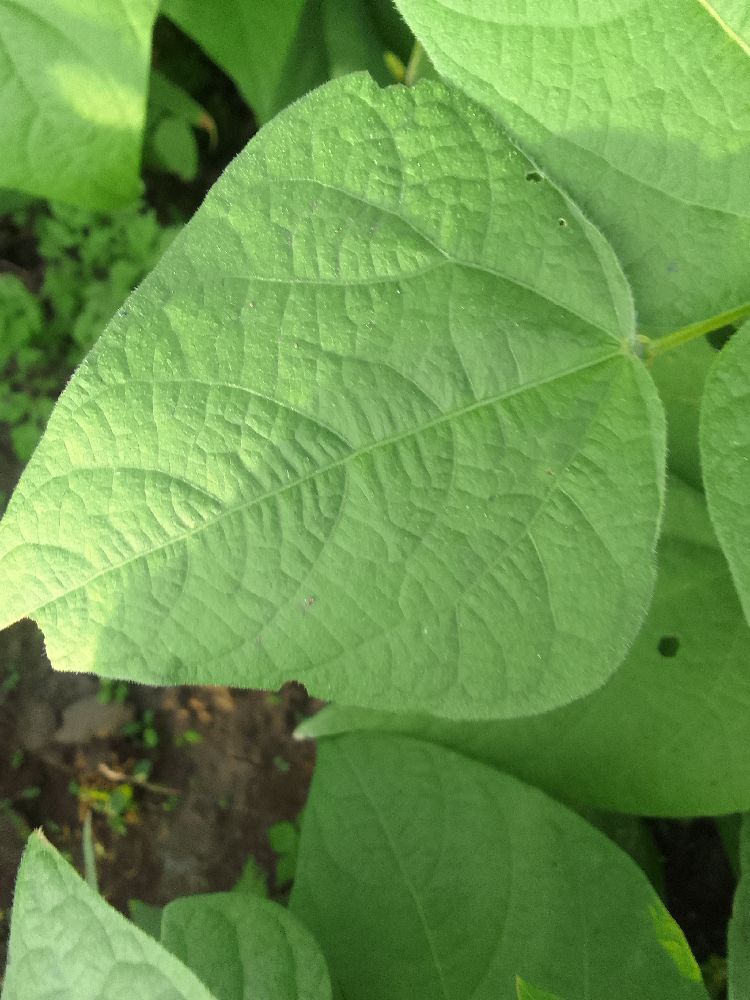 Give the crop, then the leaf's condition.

common bean, healthy
